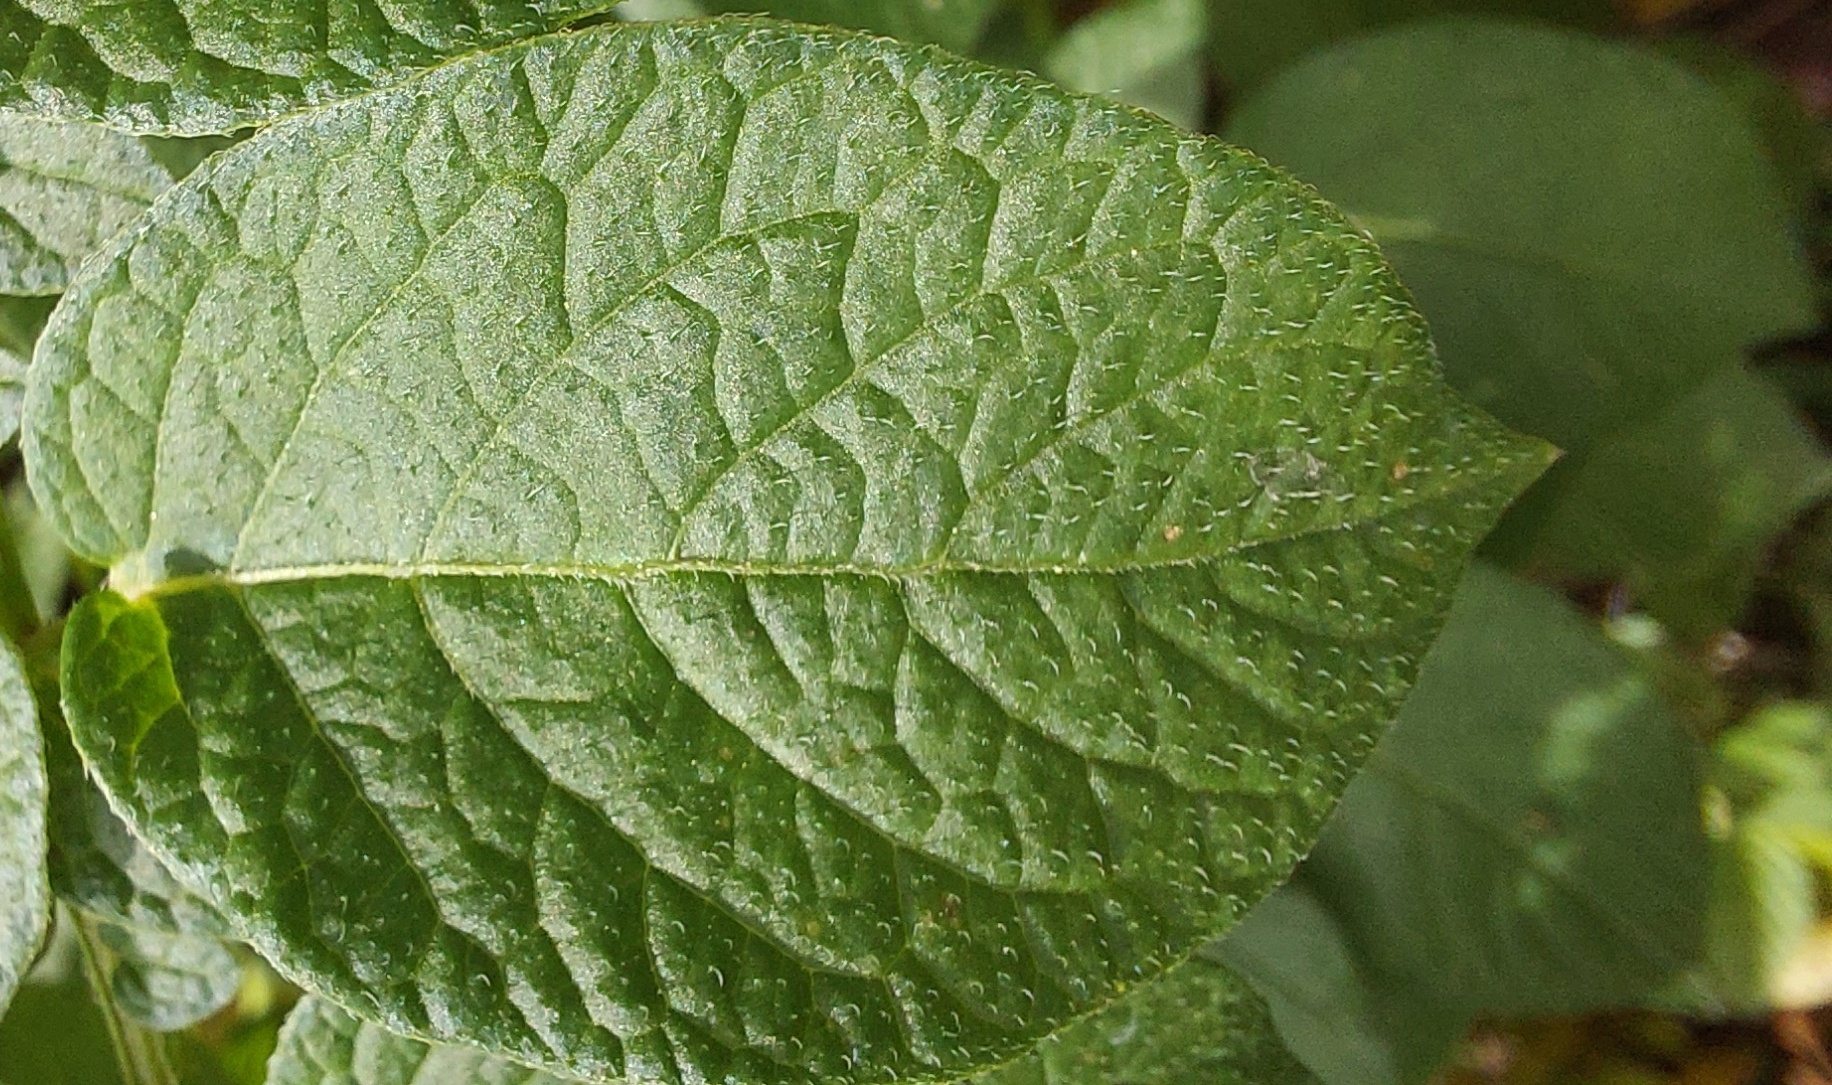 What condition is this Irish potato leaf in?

healthy
